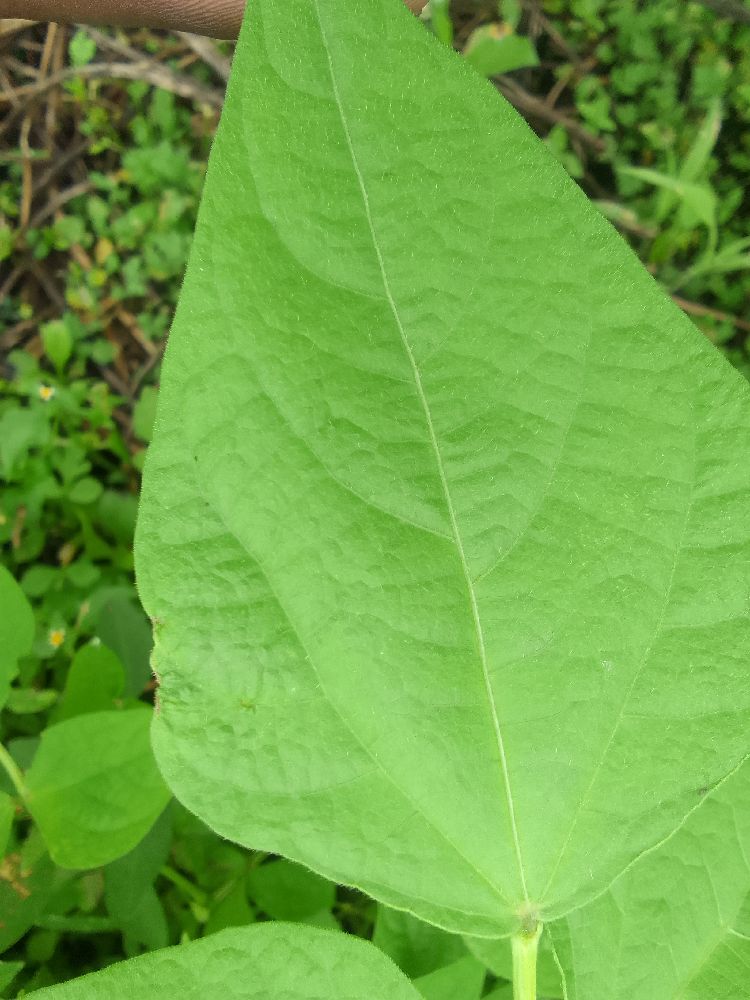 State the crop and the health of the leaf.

common bean, healthy
